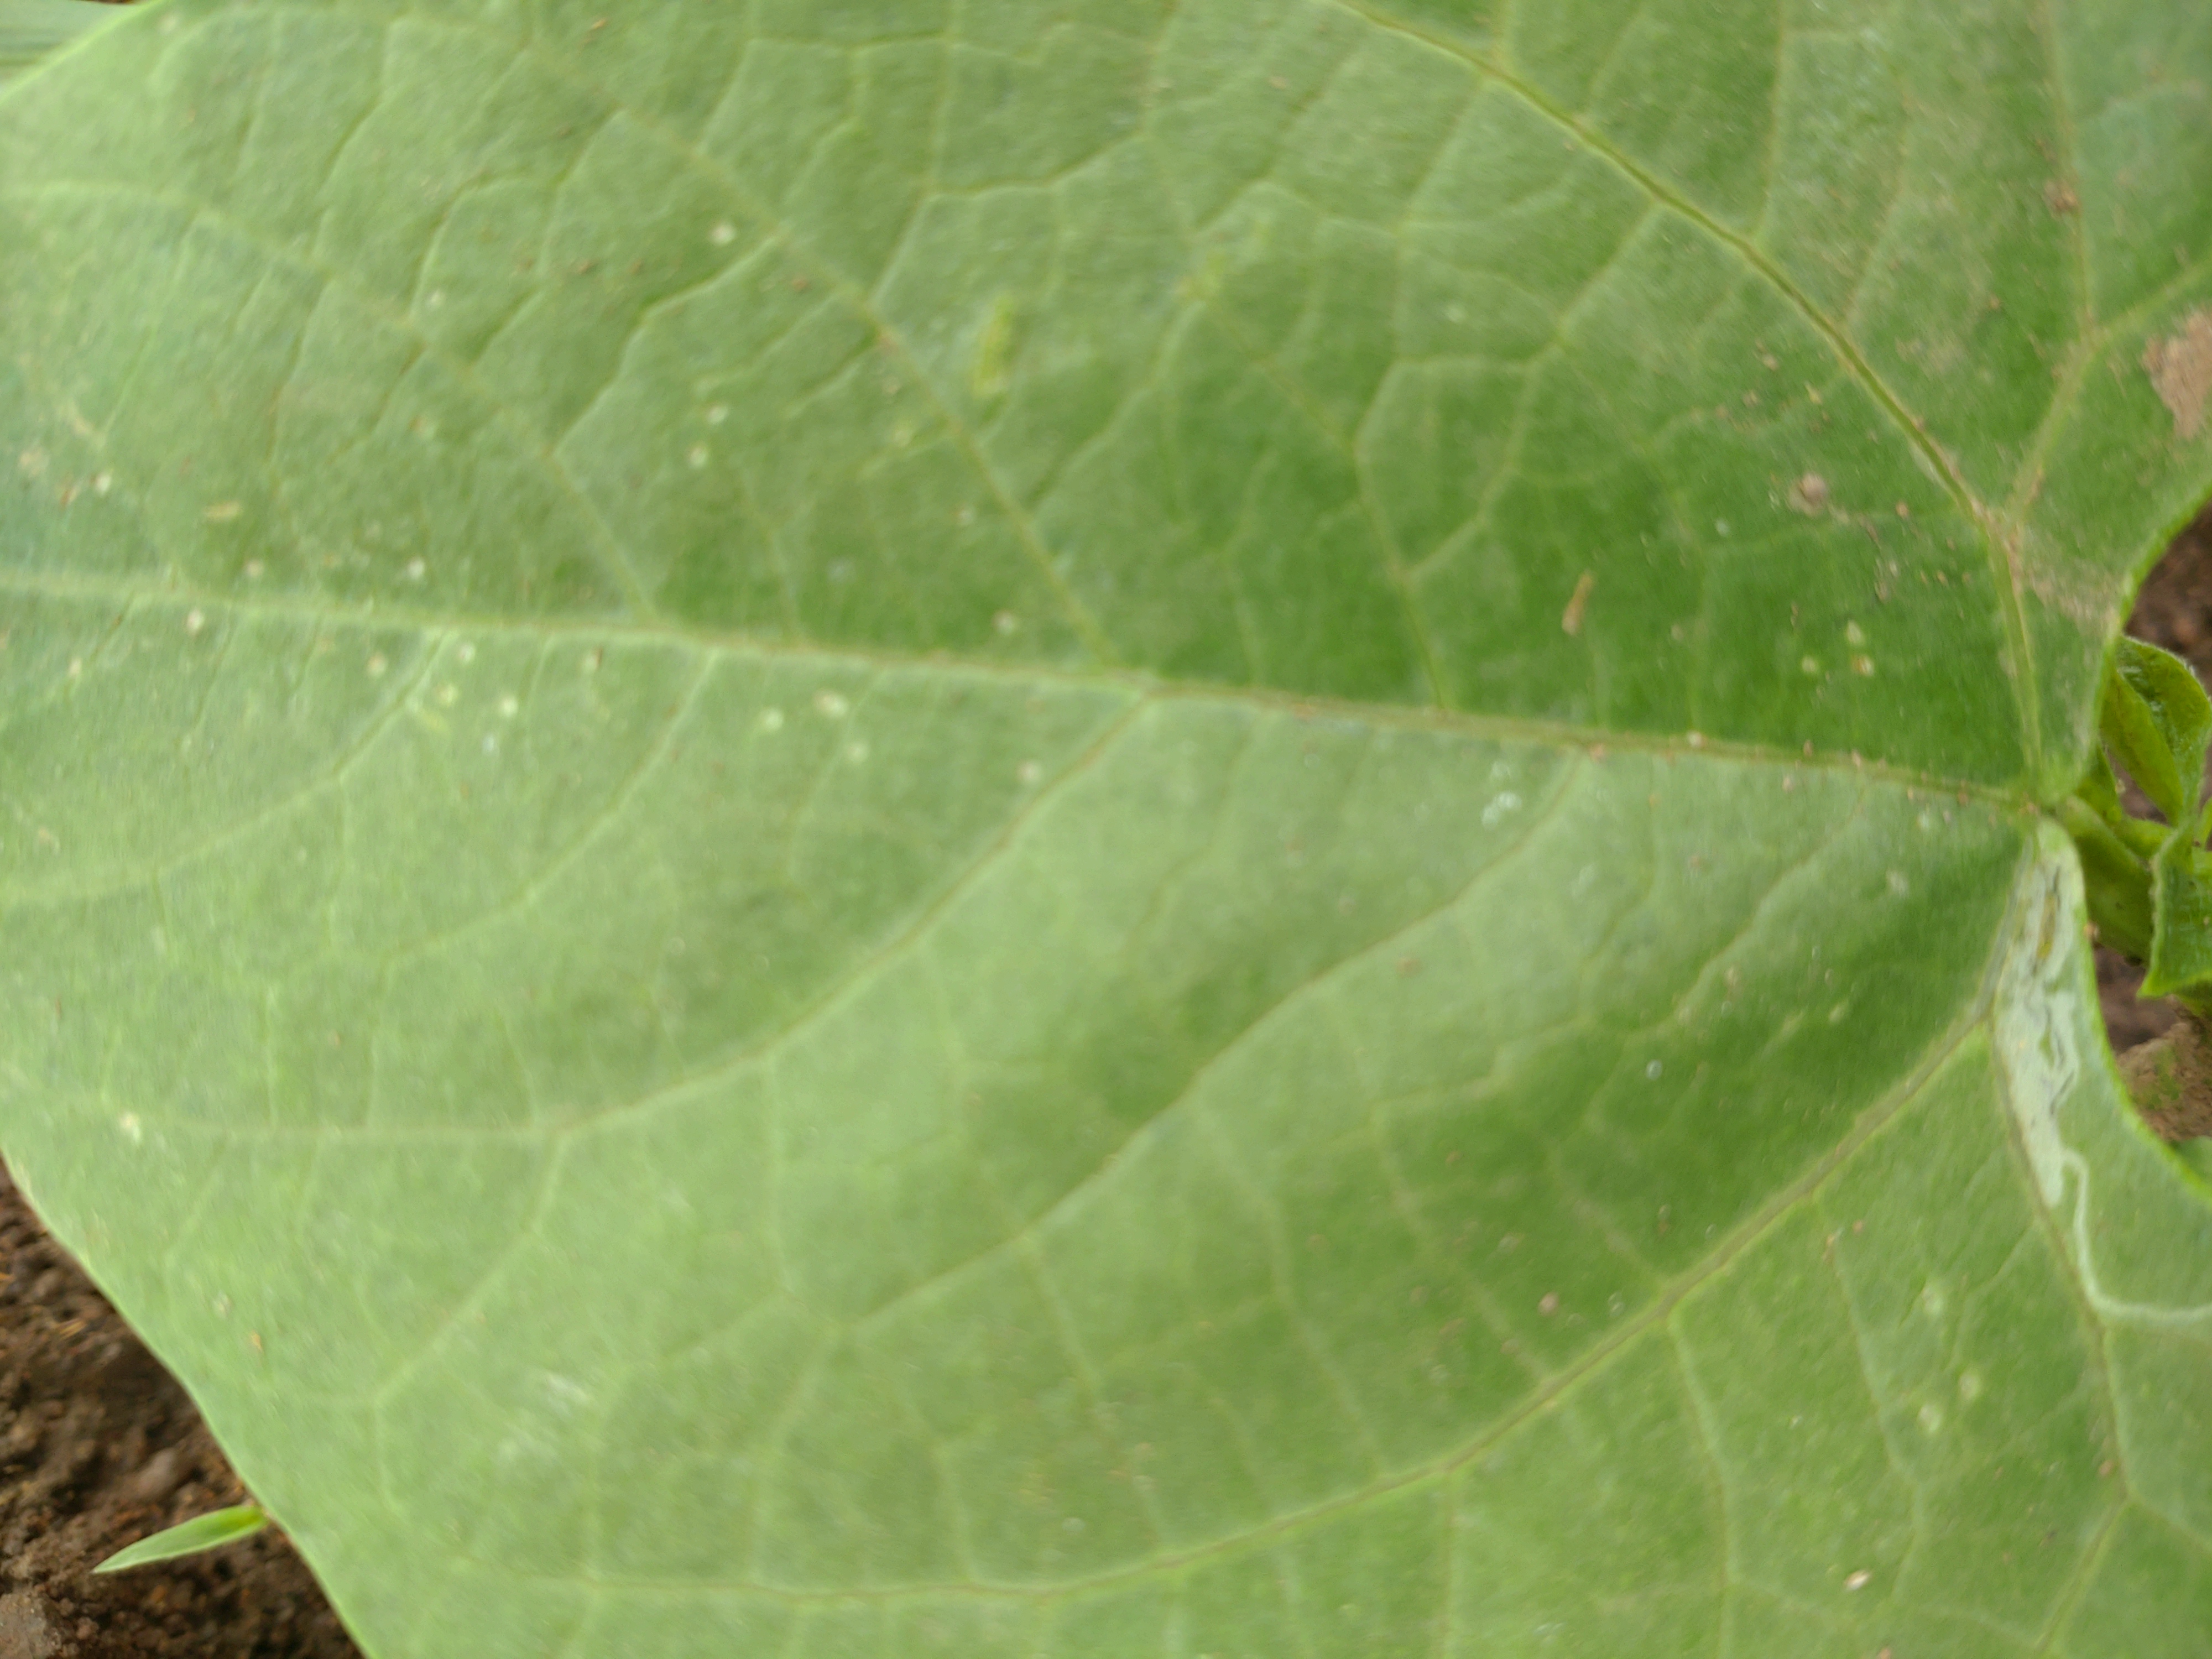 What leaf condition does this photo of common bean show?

healthy
